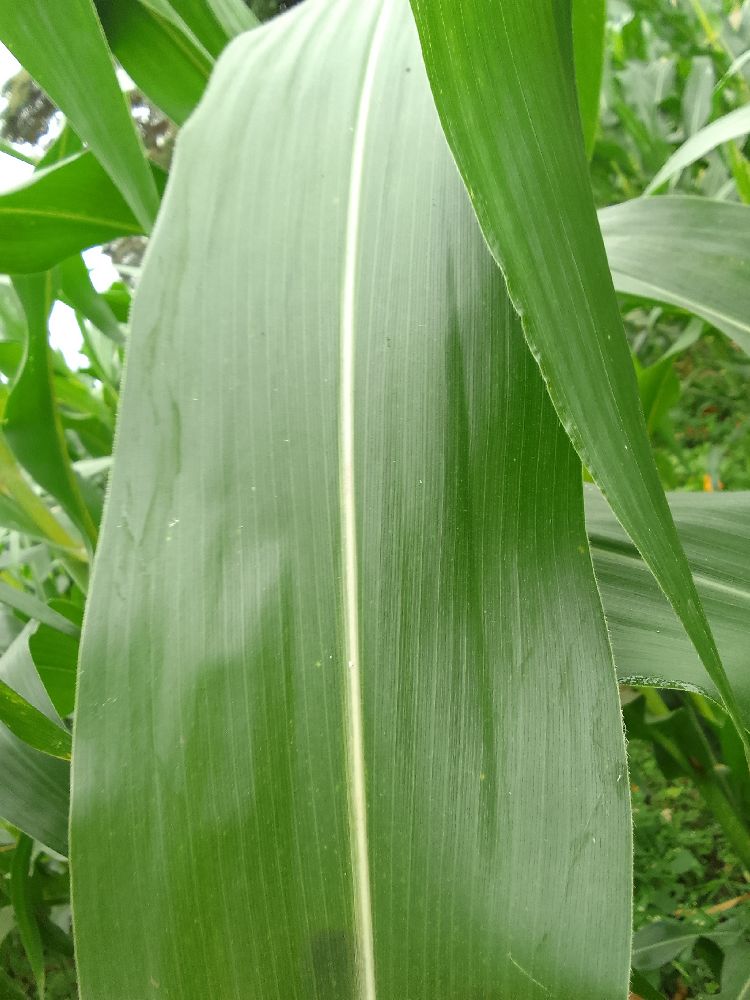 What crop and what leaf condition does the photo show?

maize, healthy
